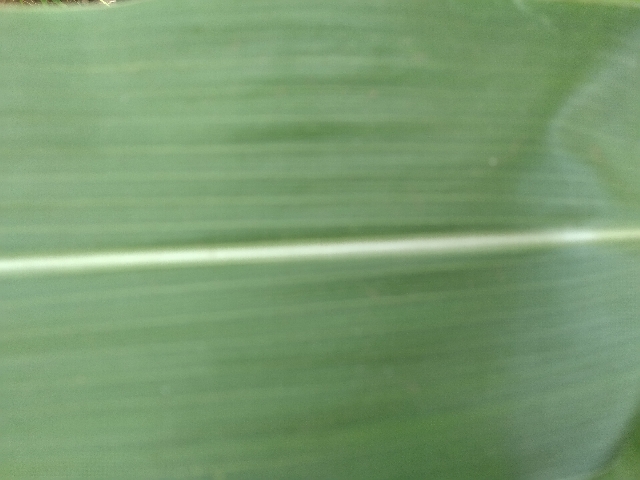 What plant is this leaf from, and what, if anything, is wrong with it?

maize, healthy
